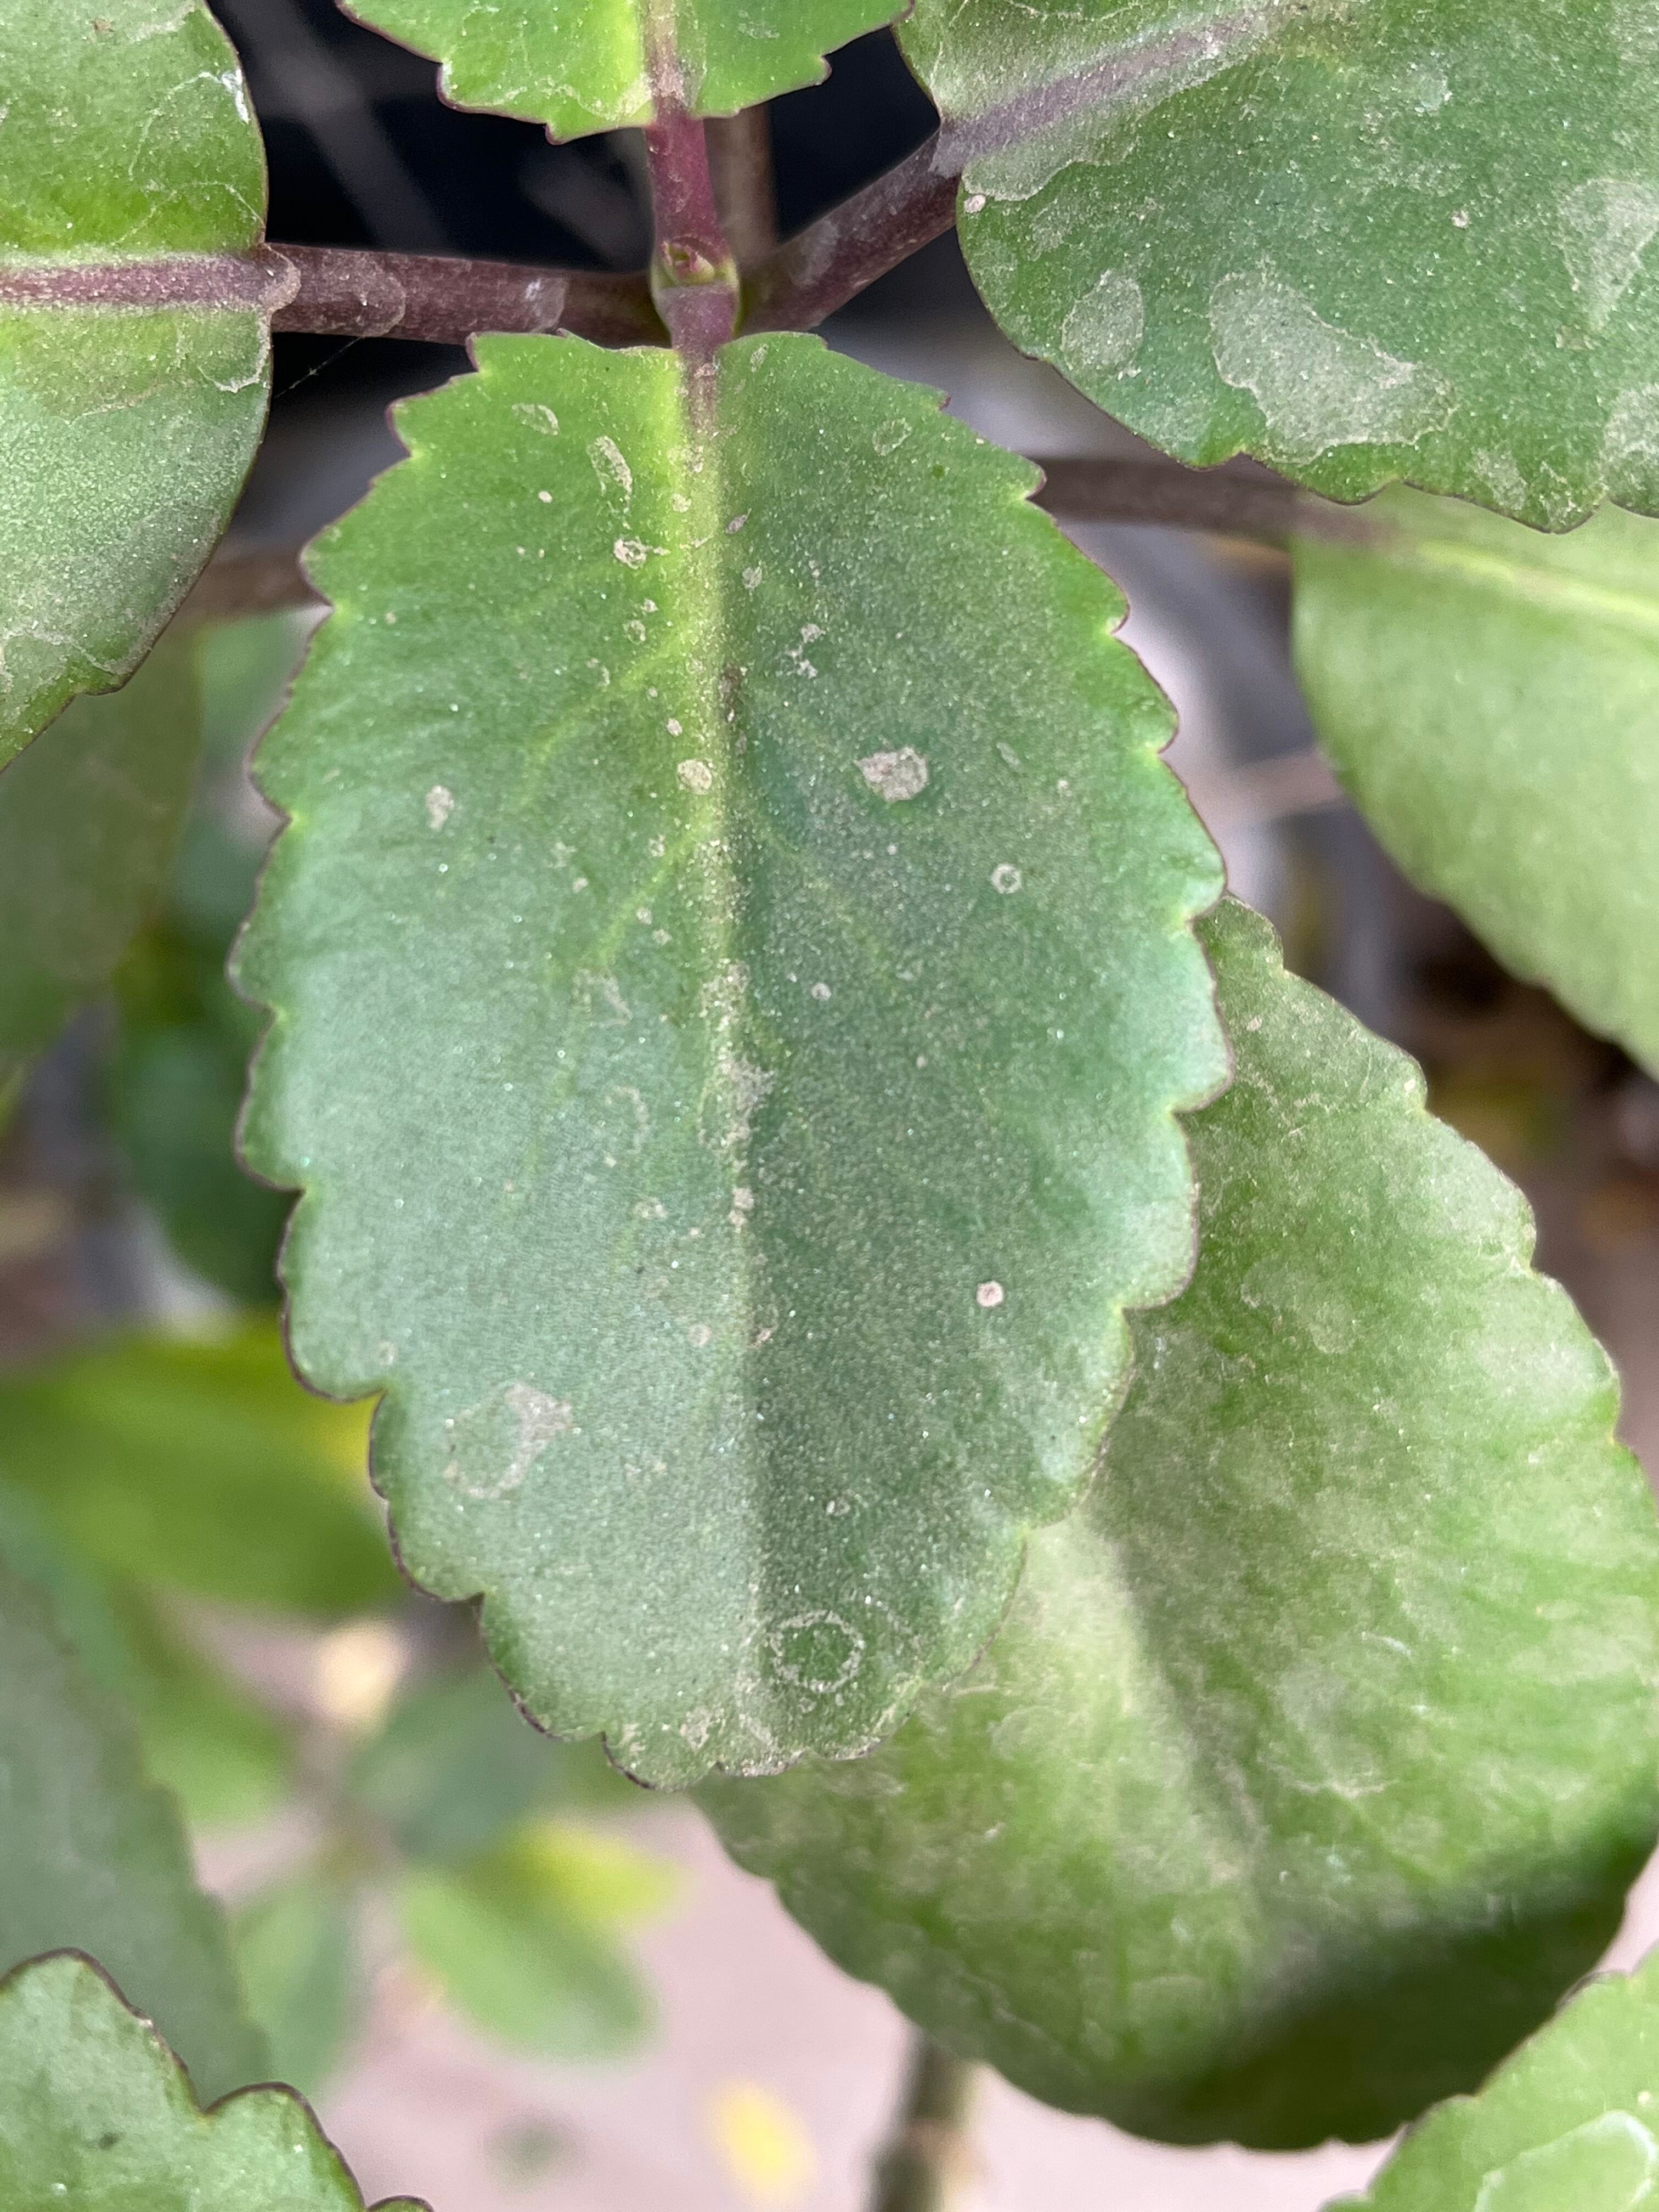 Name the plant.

pathorkuci
